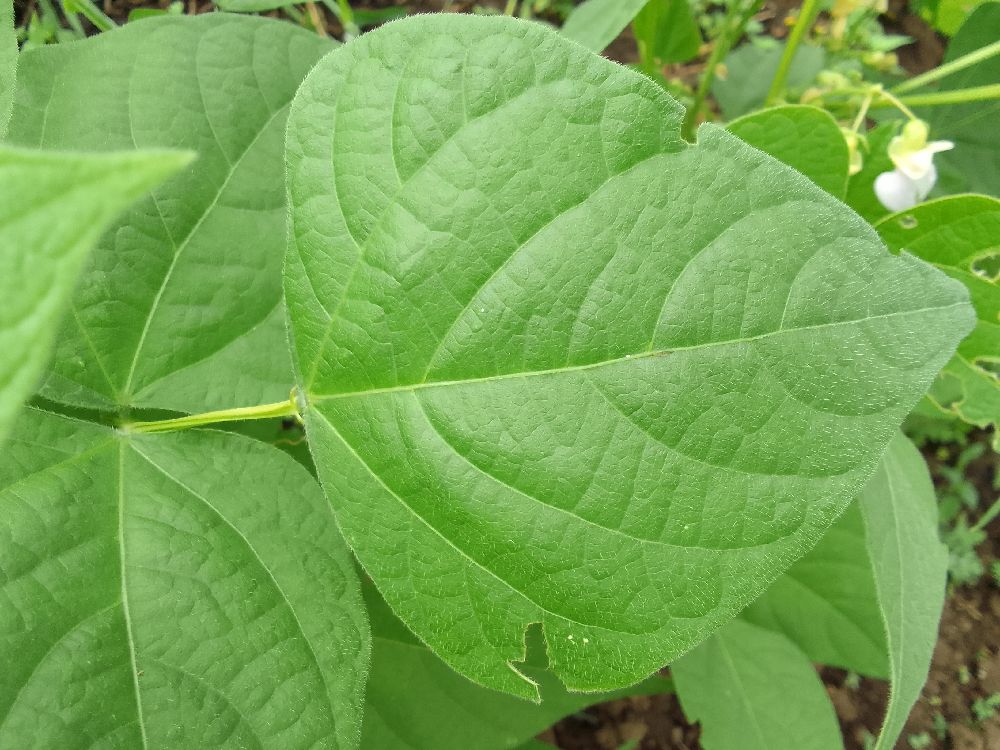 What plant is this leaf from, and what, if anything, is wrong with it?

common bean, healthy
